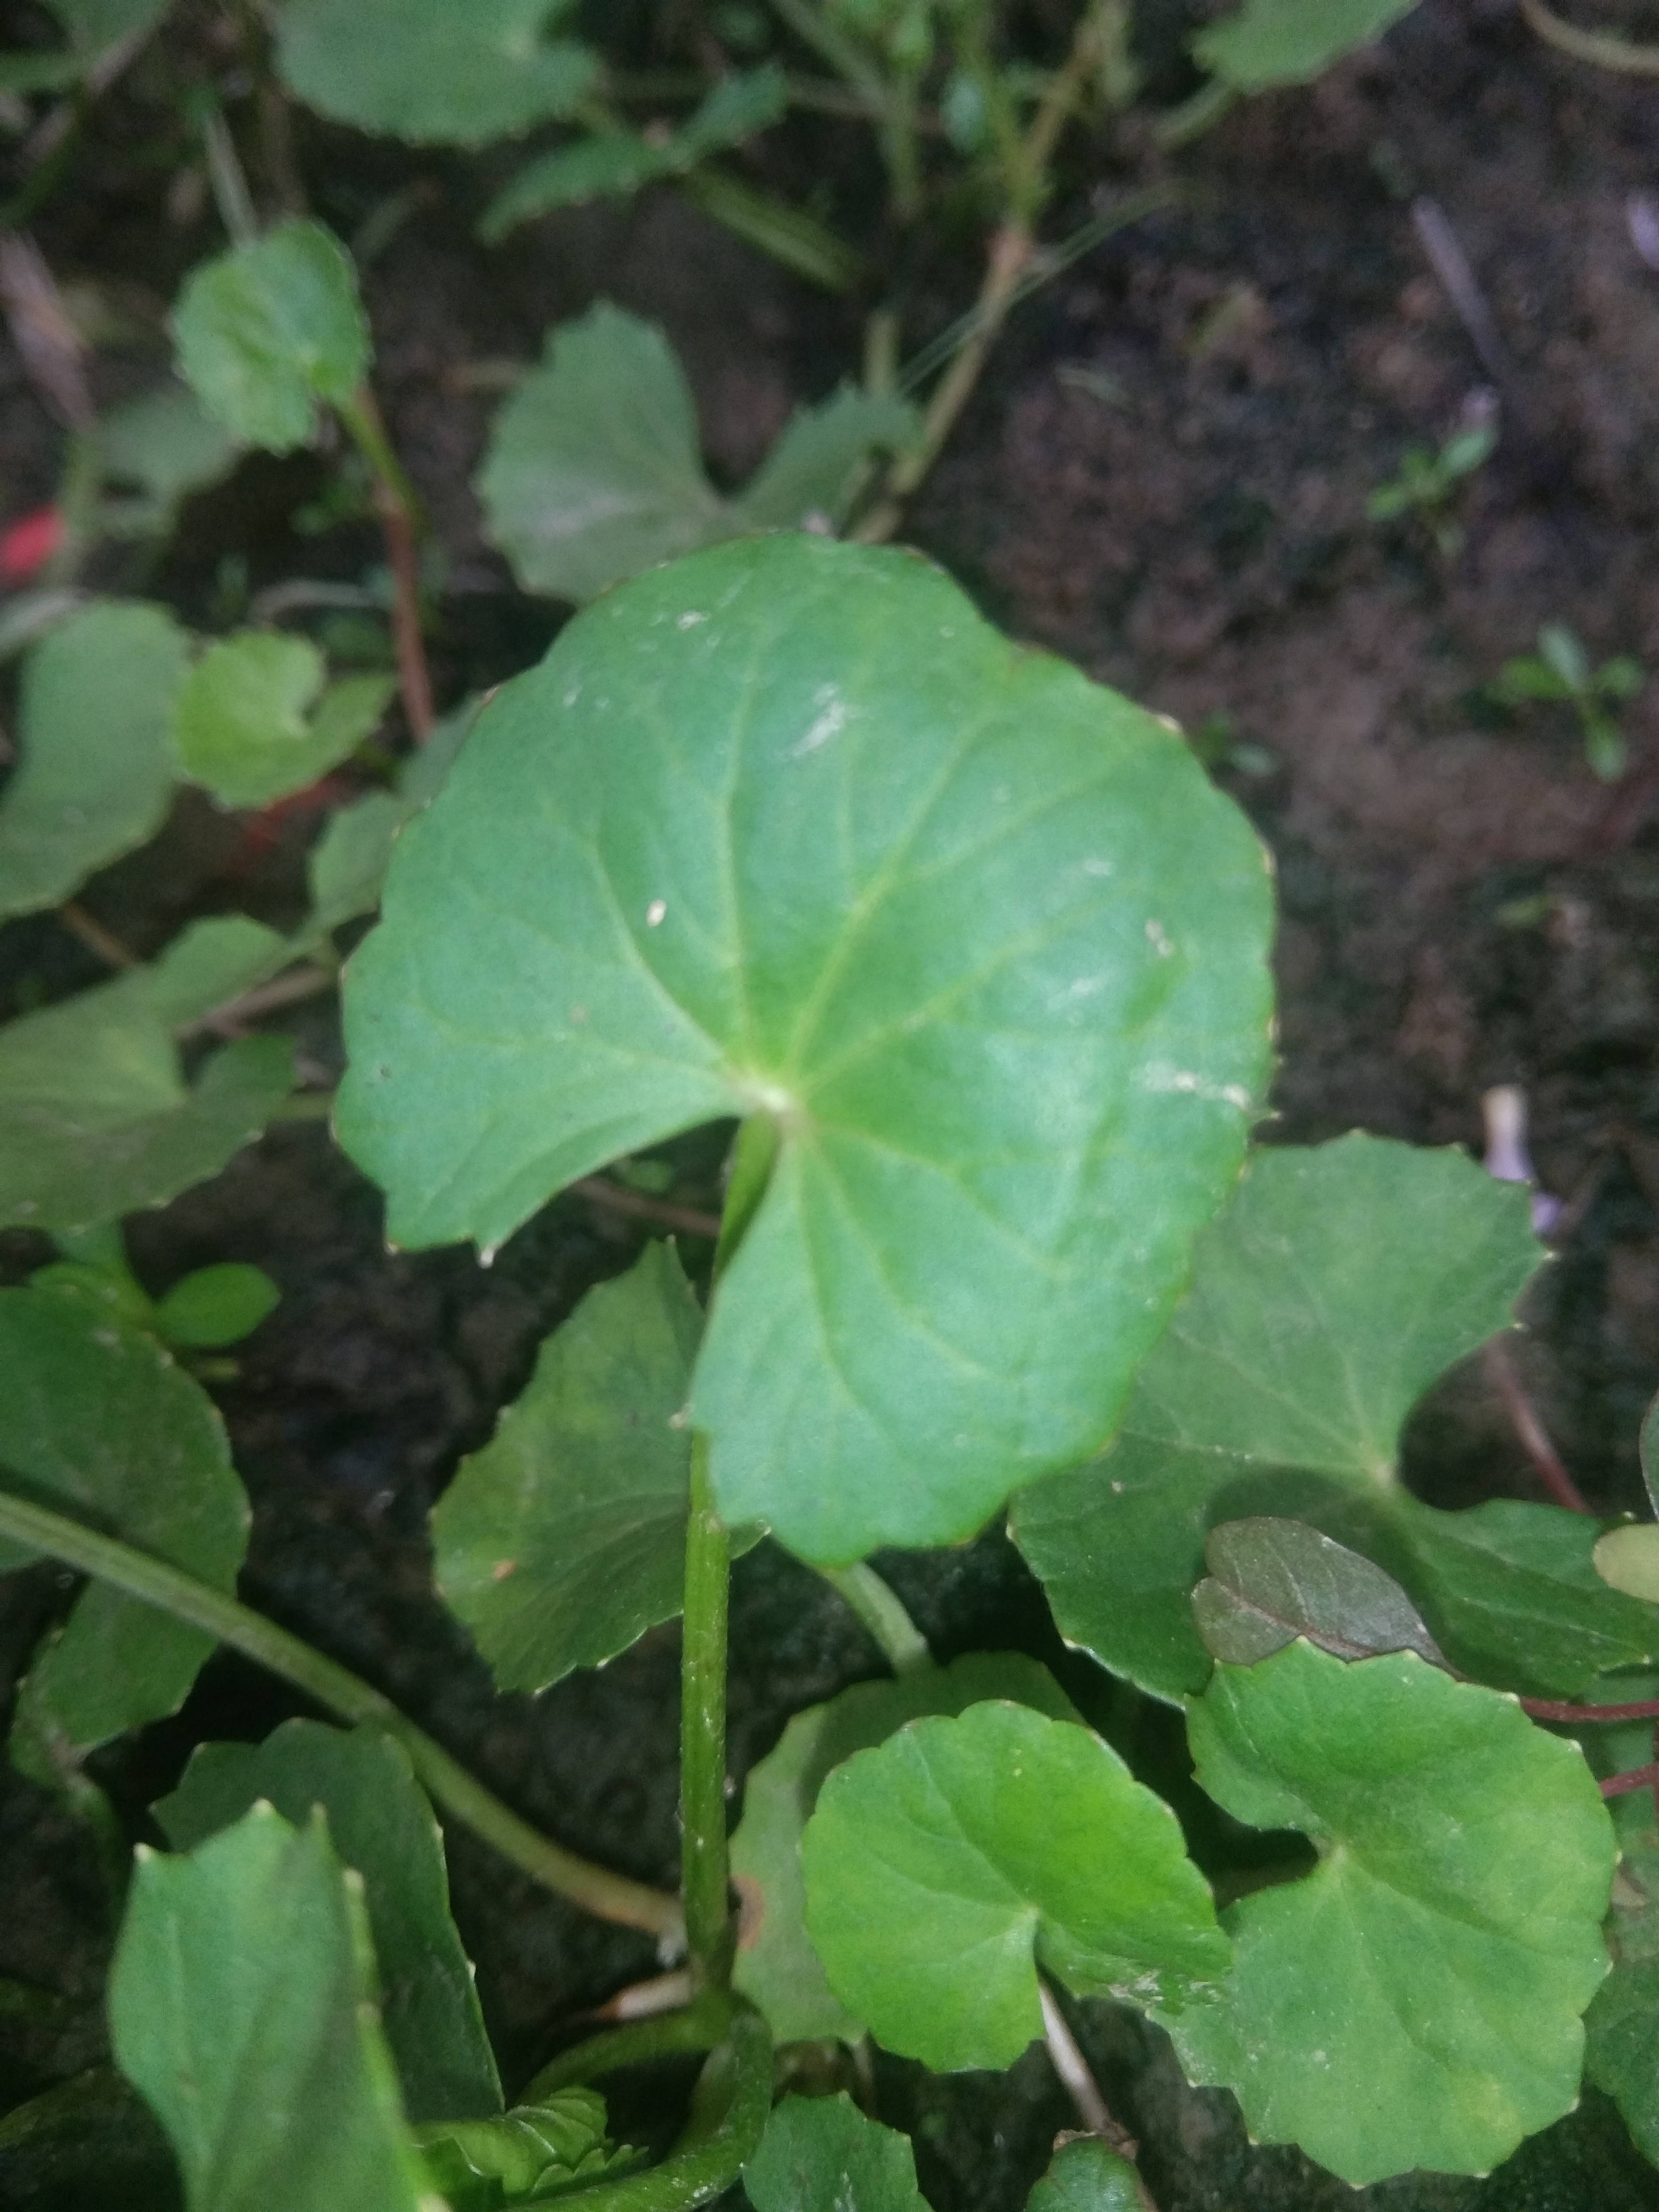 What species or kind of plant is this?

thankuni
